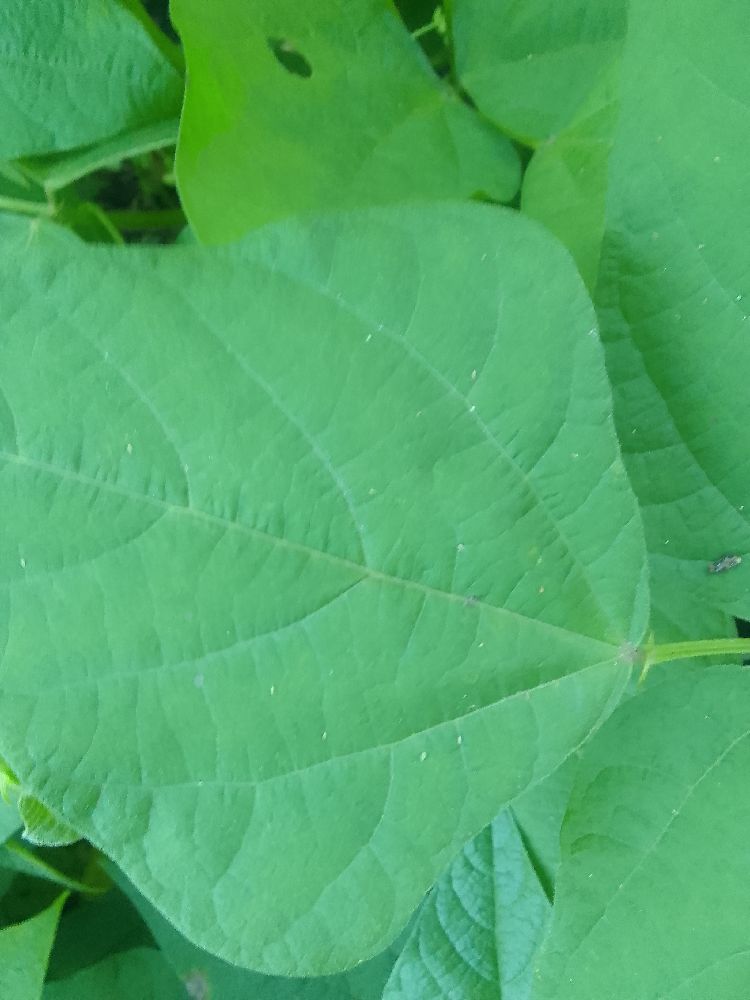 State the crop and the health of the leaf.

common bean, healthy
